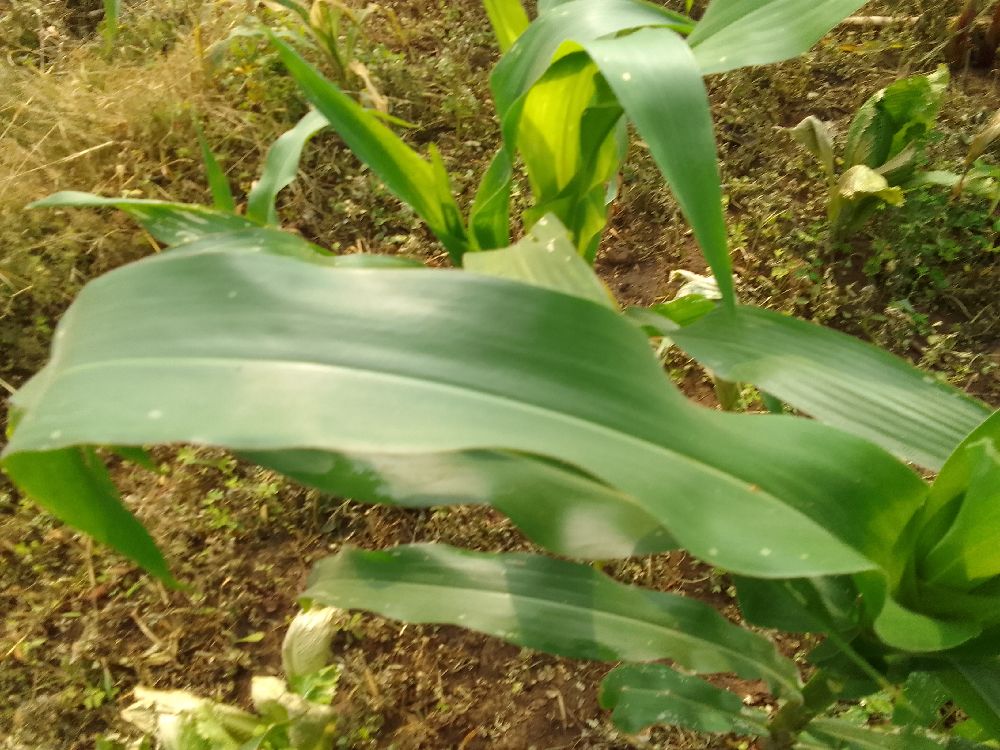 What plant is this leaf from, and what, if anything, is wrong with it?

maize, healthy
